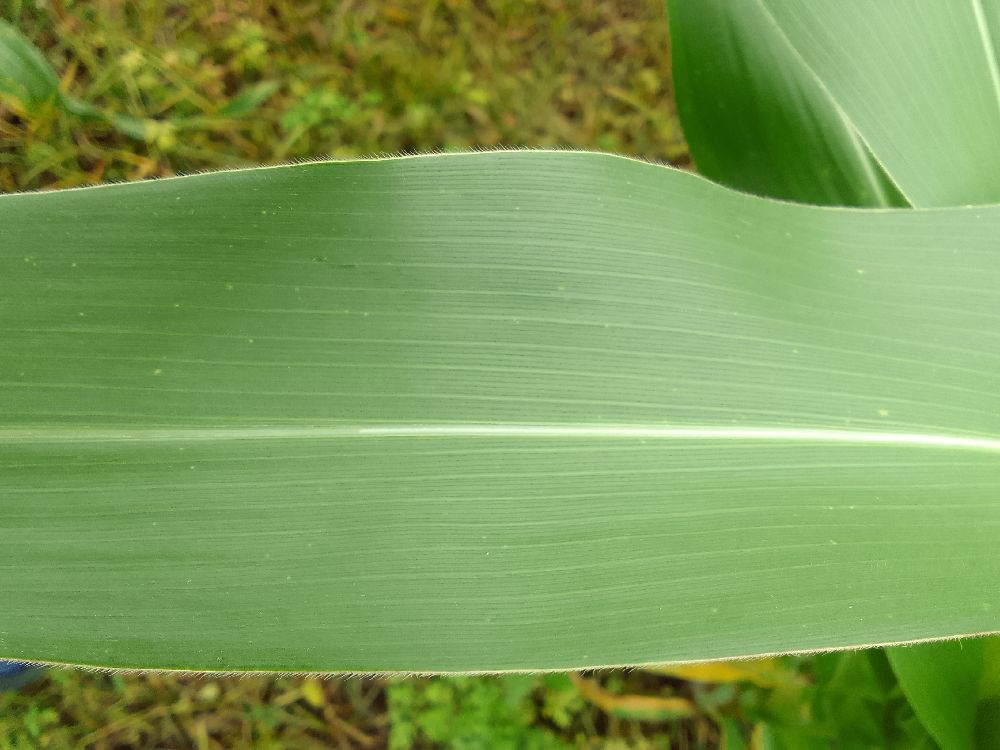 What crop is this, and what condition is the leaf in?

maize, healthy
